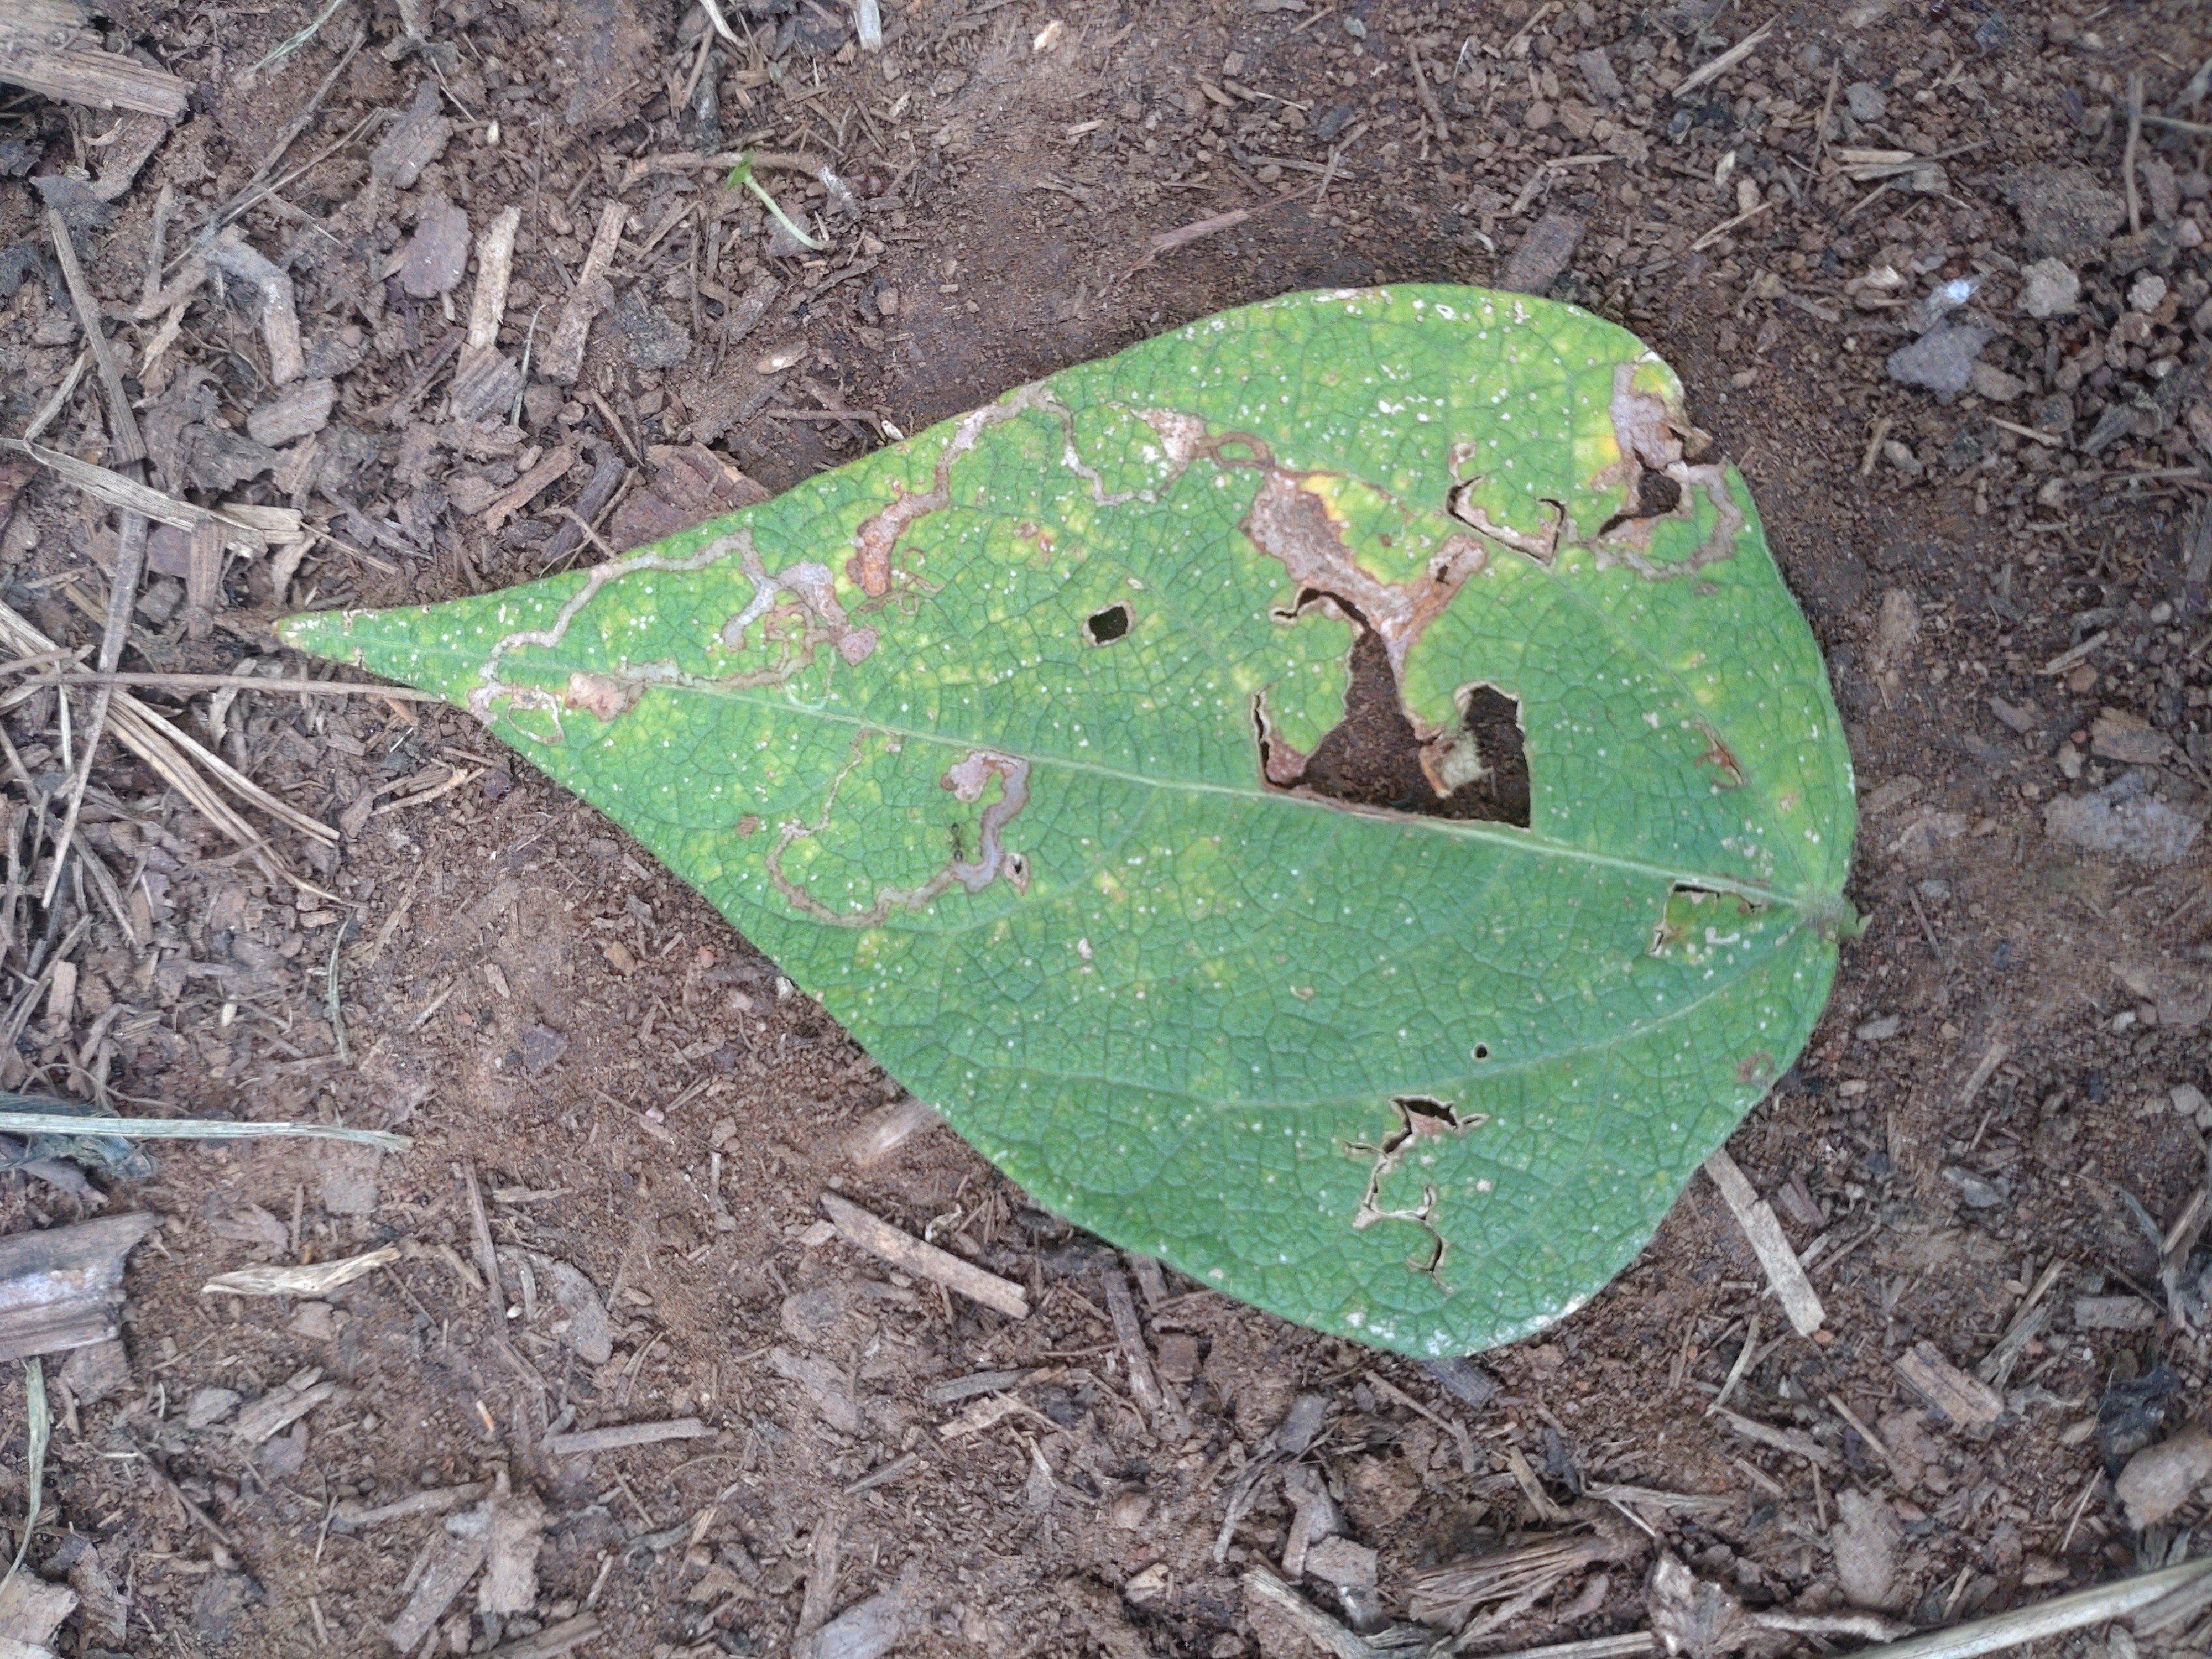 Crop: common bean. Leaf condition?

anthracnose
